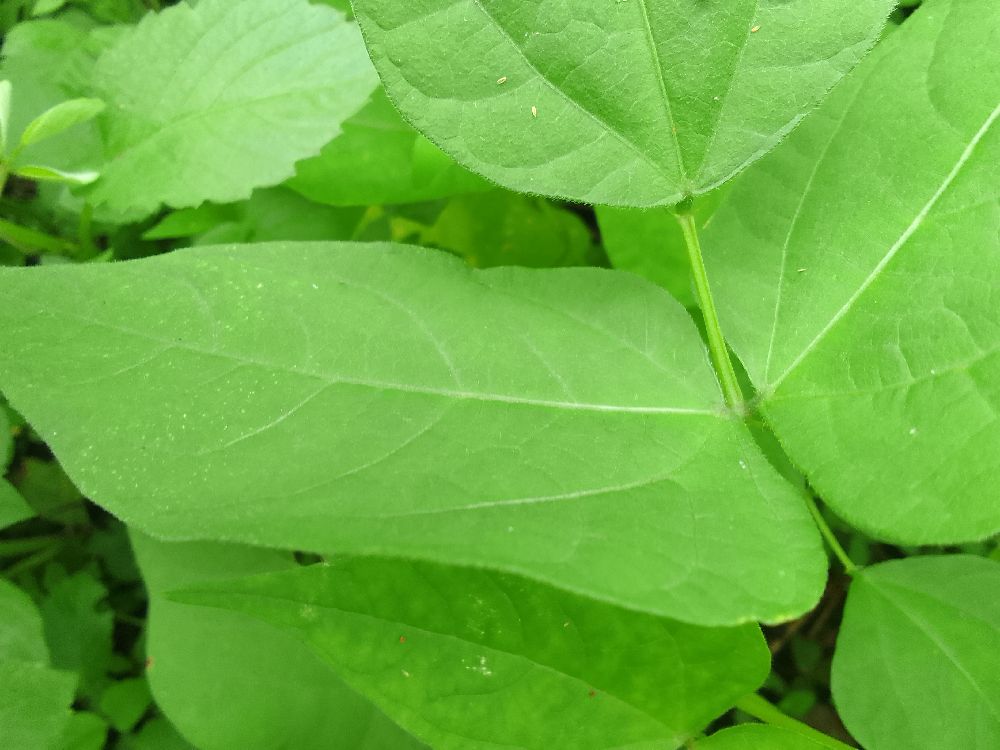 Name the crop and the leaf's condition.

common bean, healthy
